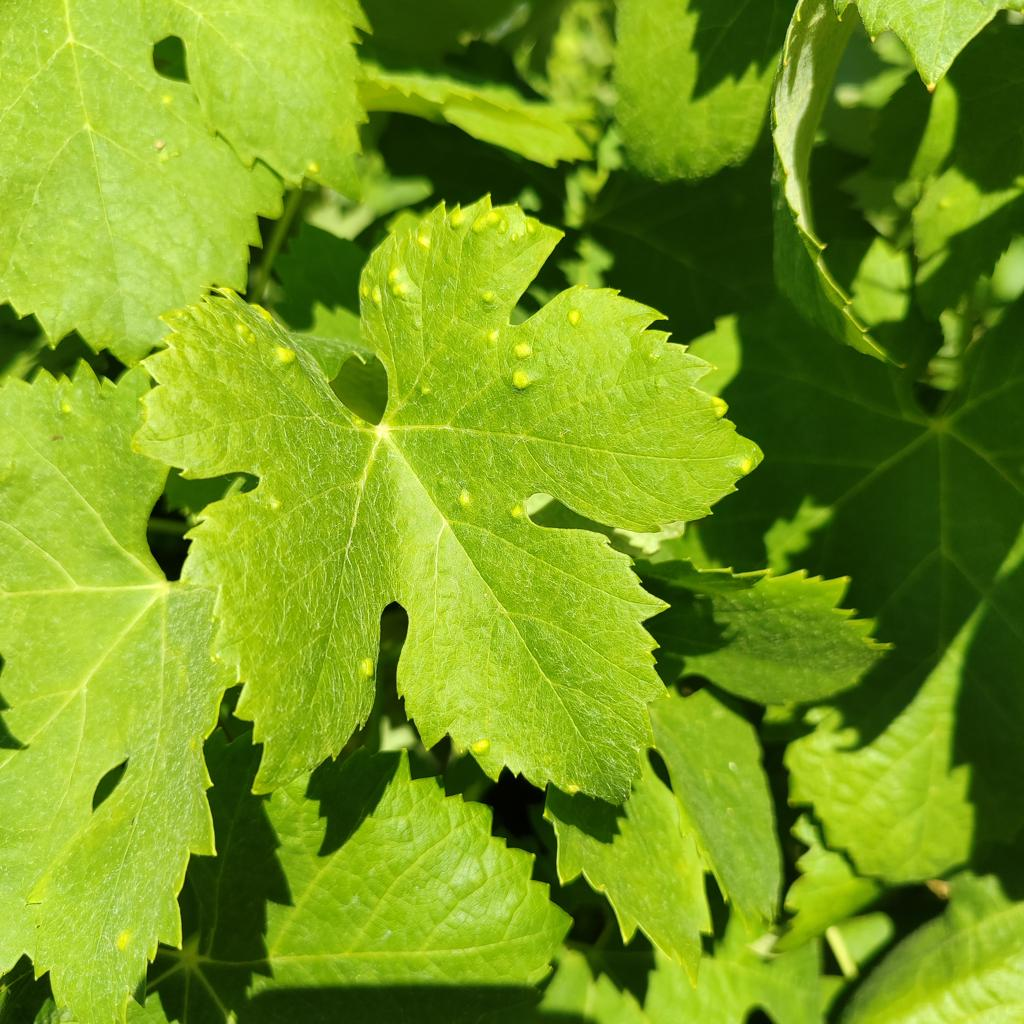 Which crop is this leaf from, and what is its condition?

grapevine, erineum mite
